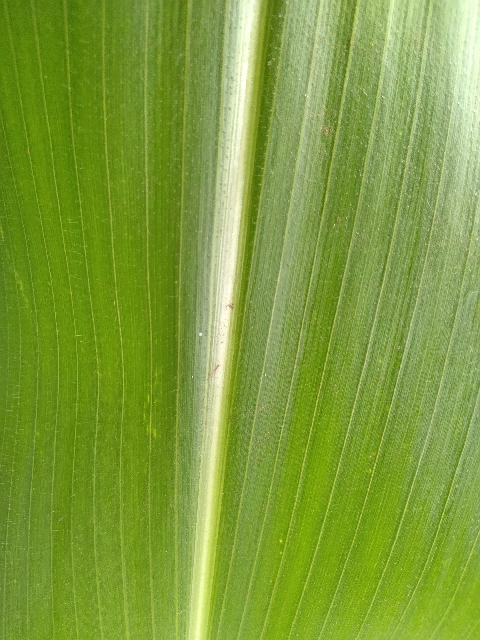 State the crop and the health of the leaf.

maize, healthy
